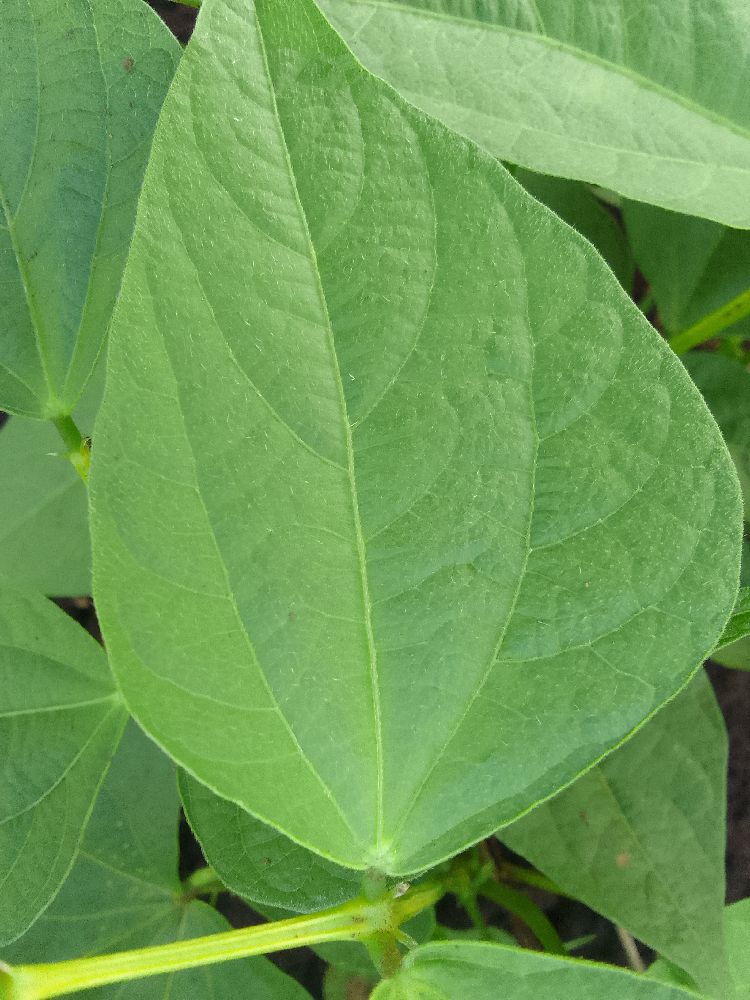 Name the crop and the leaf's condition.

common bean, healthy
